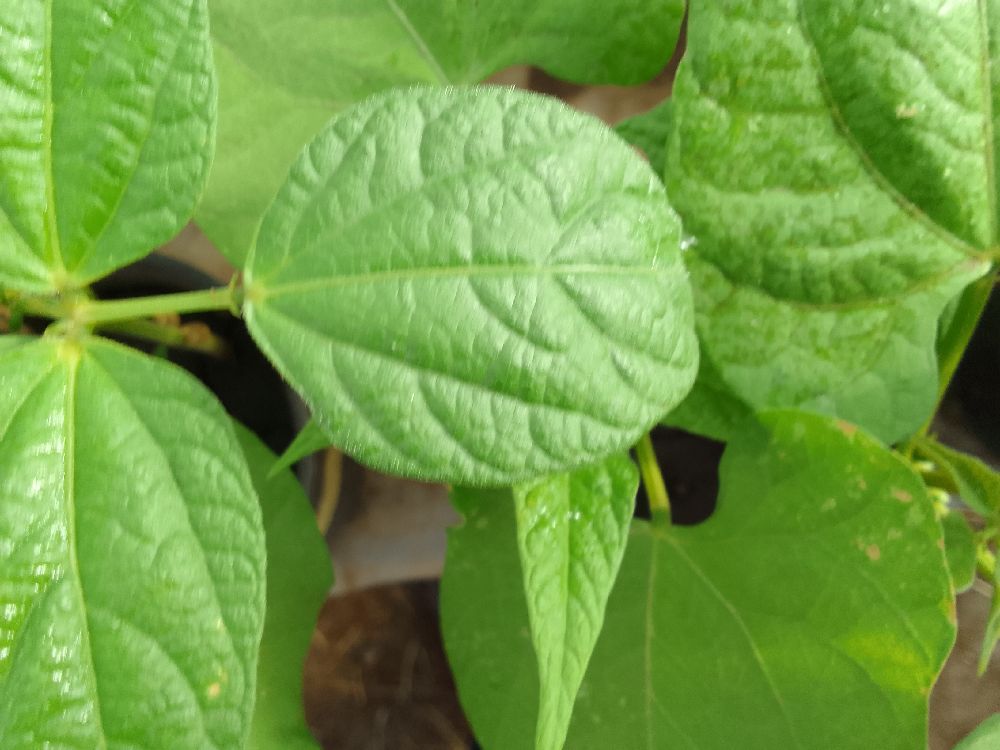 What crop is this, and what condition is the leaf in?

common bean, healthy
